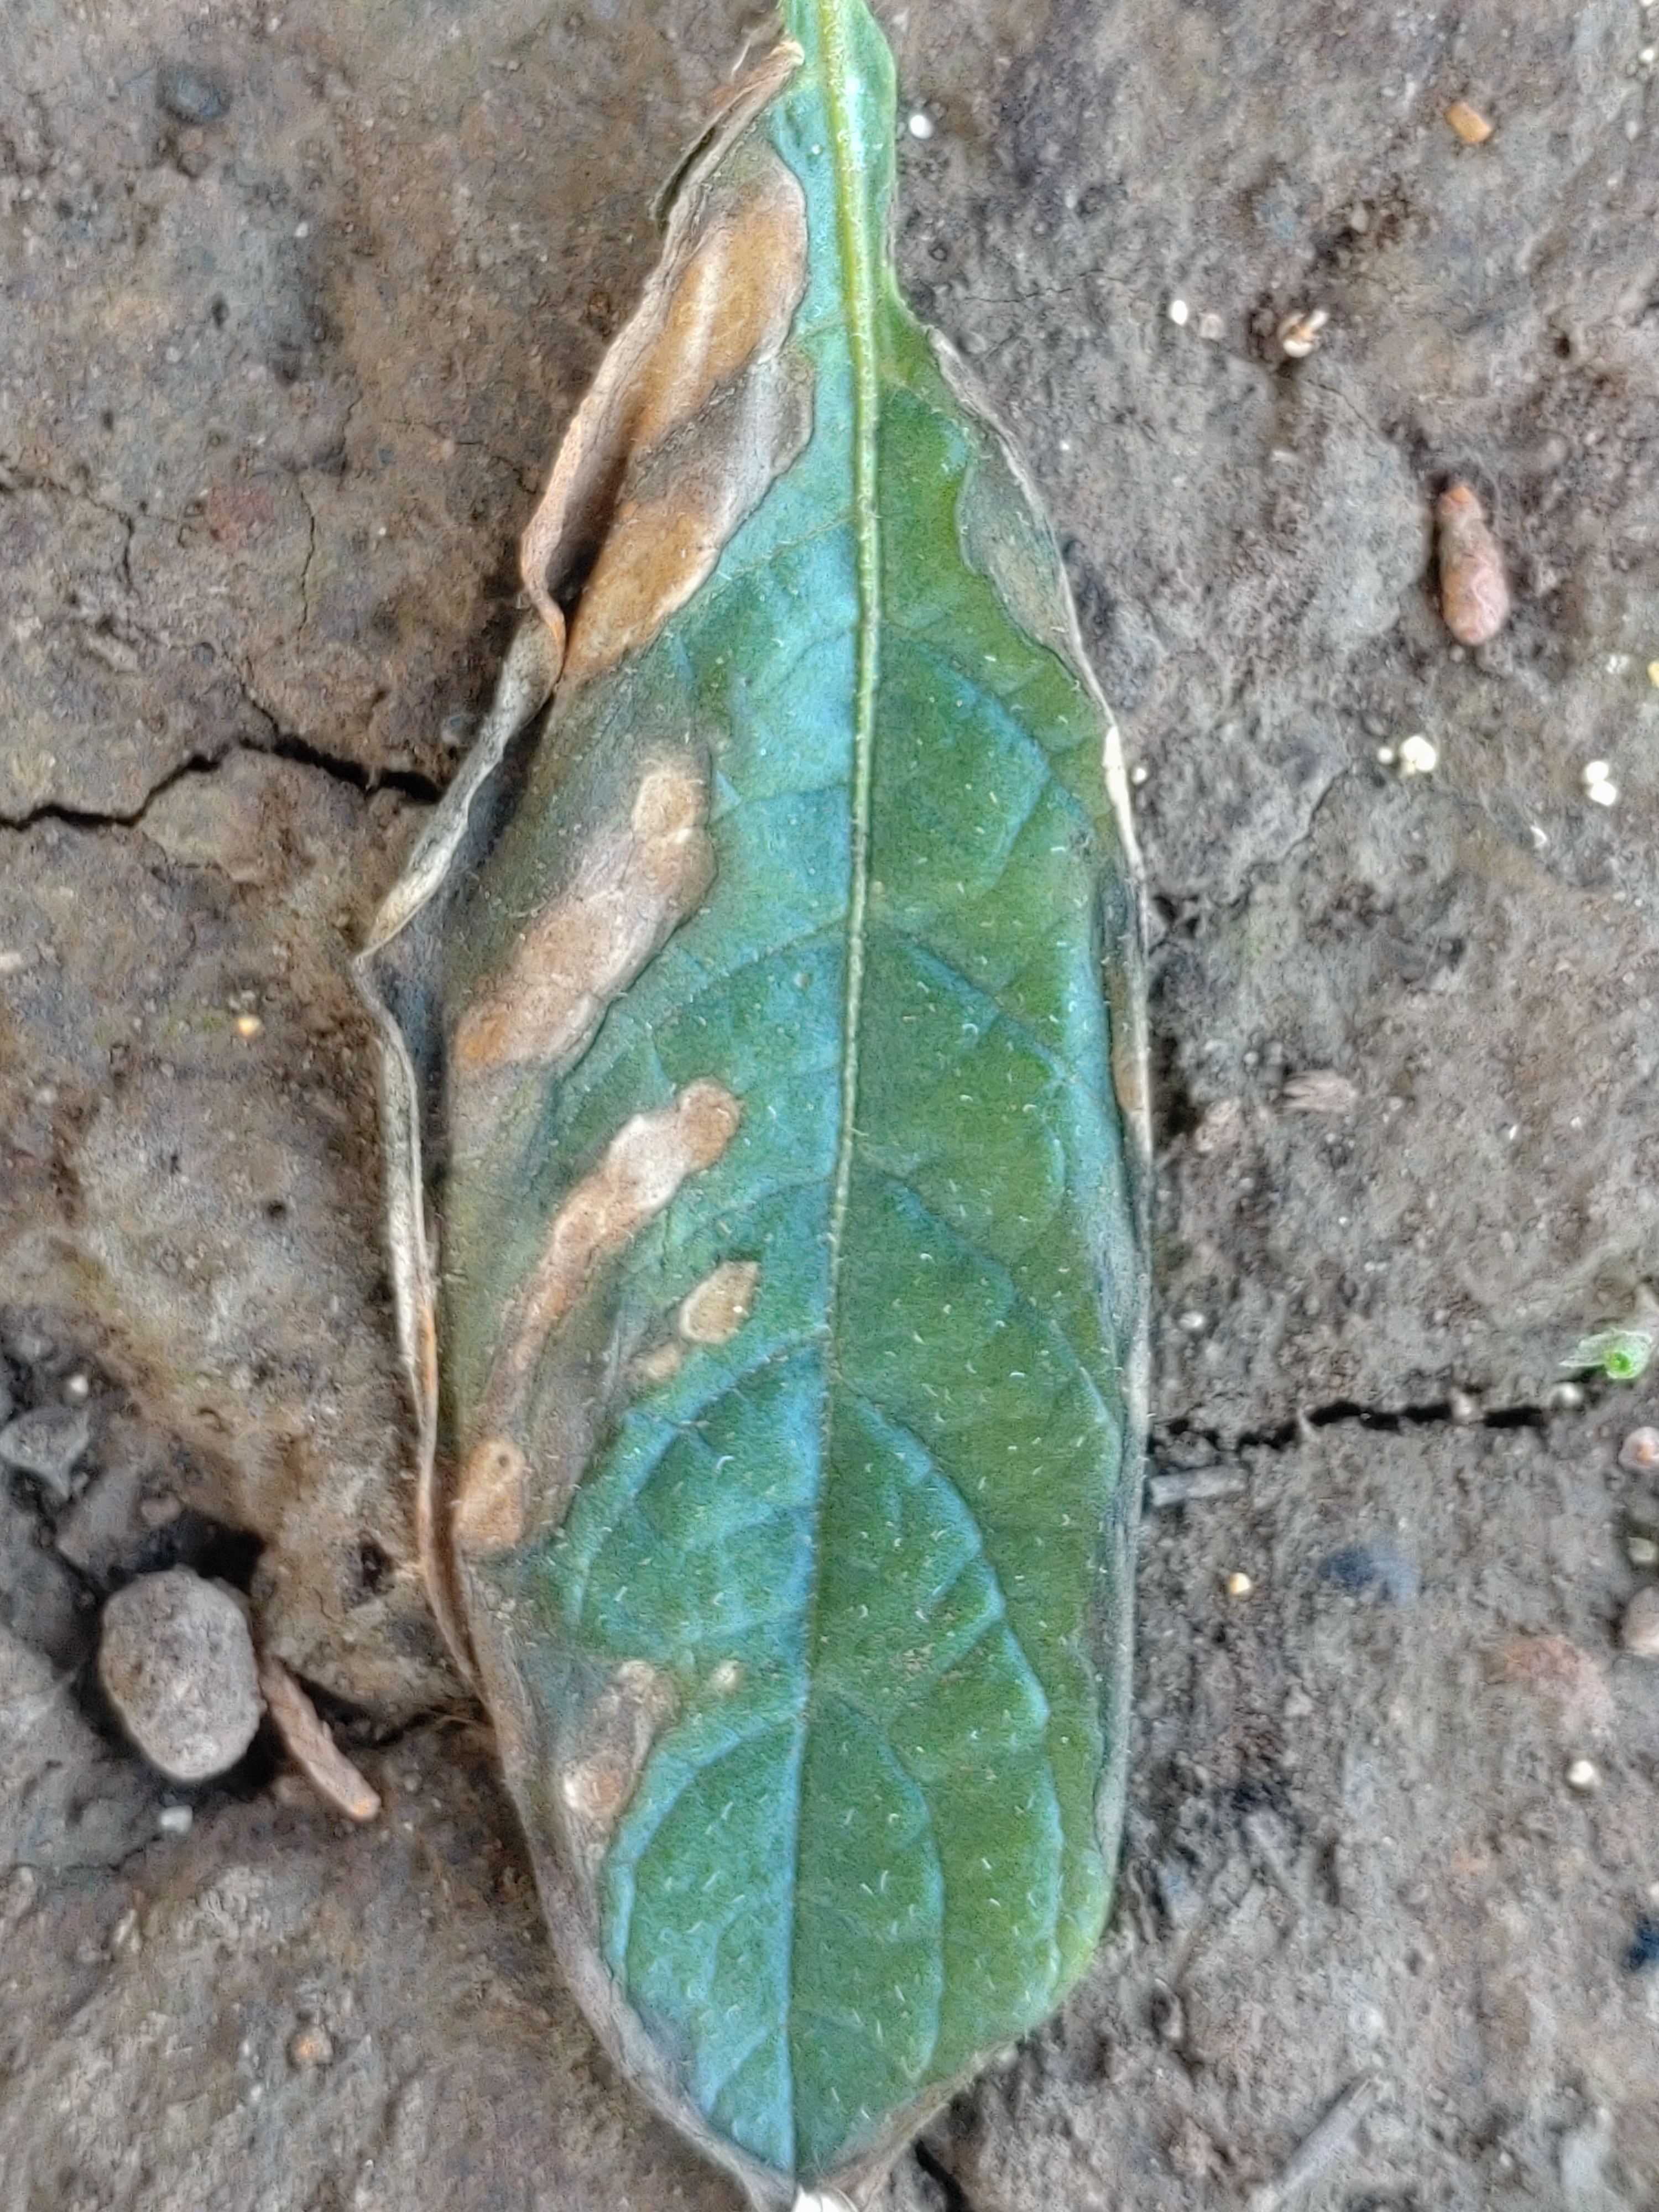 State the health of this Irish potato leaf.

early blight
